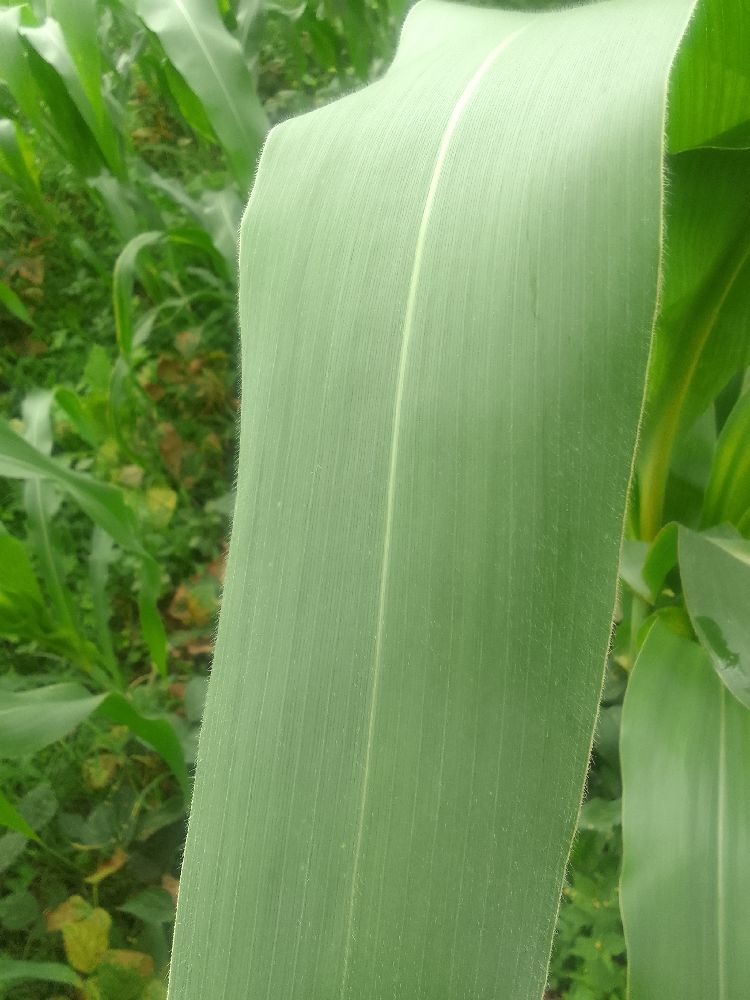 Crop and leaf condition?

maize, healthy
